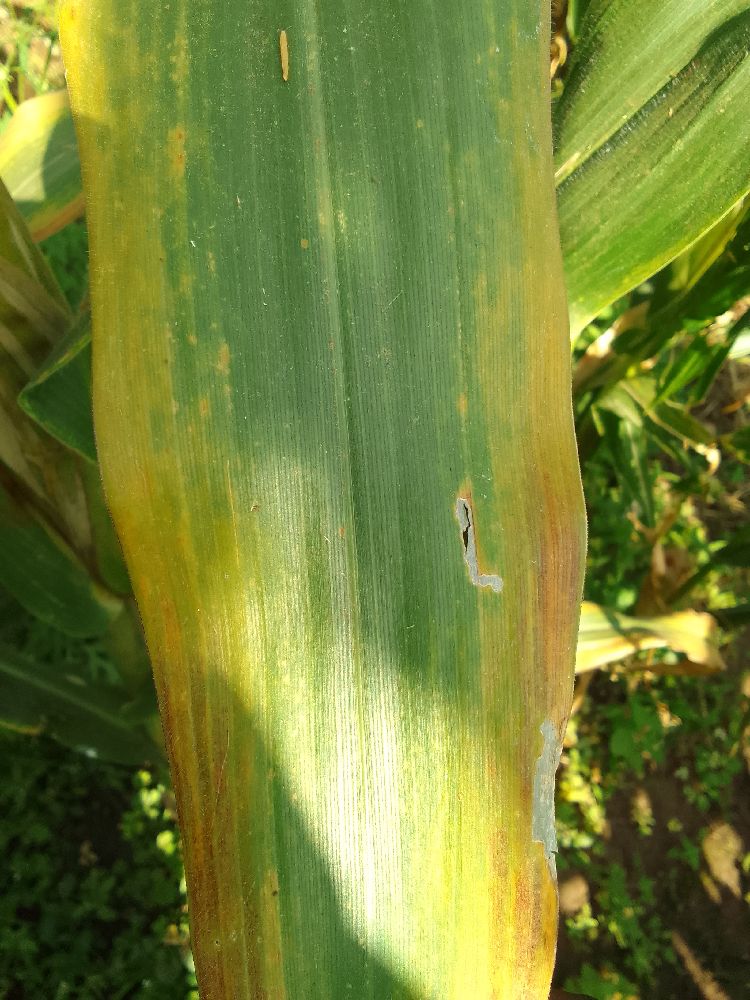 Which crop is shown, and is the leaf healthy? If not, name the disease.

maize, maize lethal necrosis
